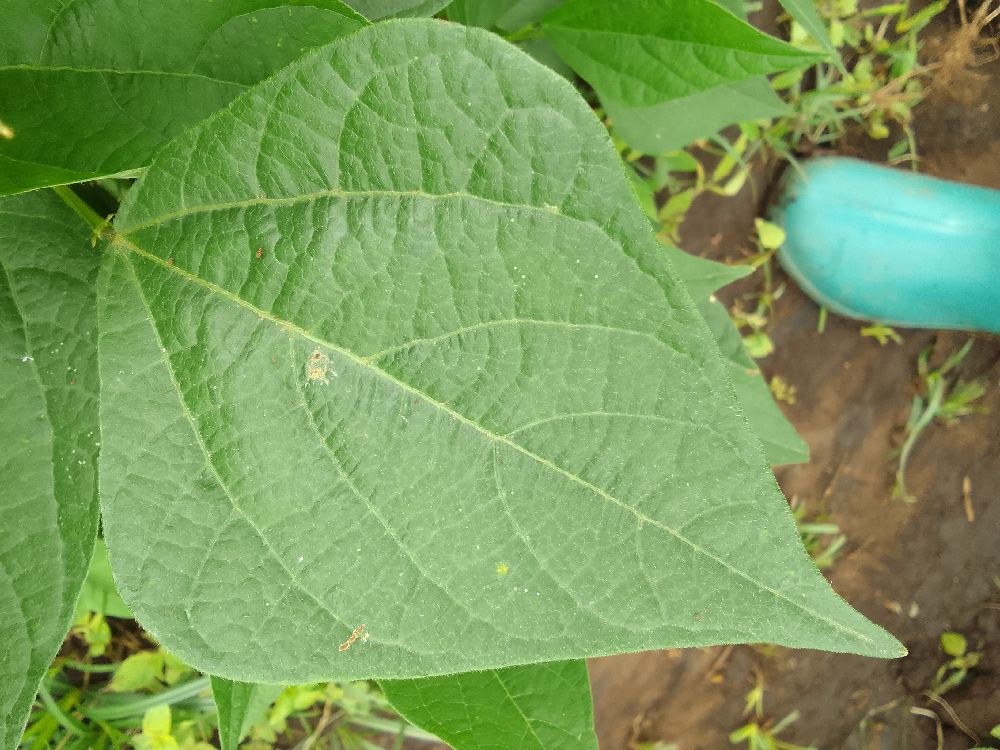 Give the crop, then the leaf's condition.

common bean, healthy
